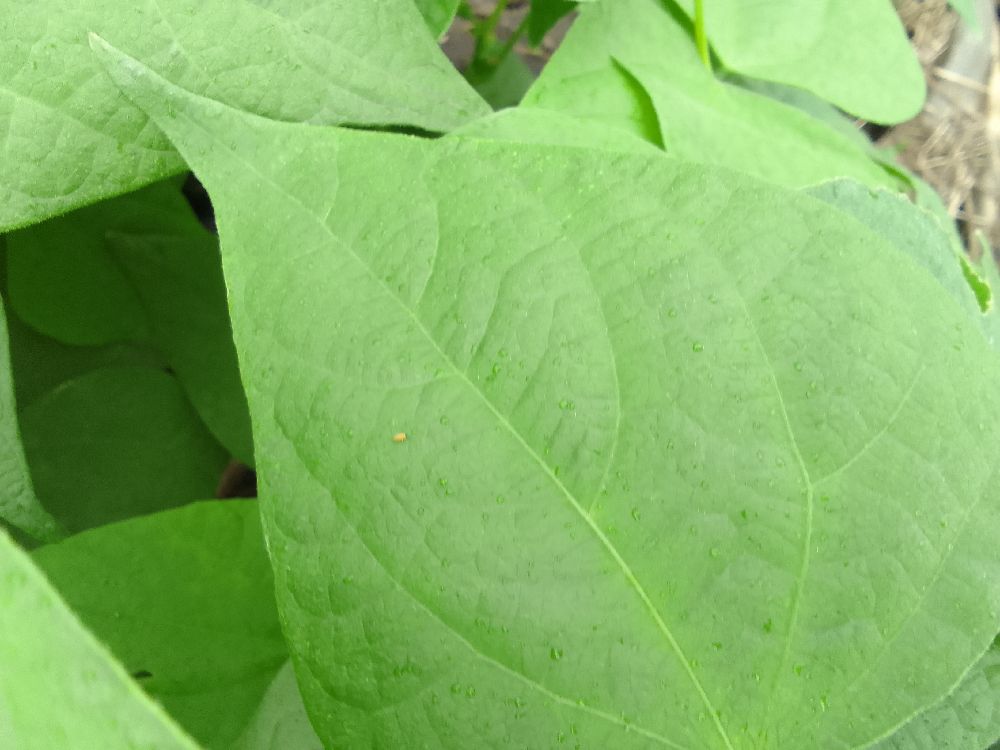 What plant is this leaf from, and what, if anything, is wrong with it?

common bean, healthy
